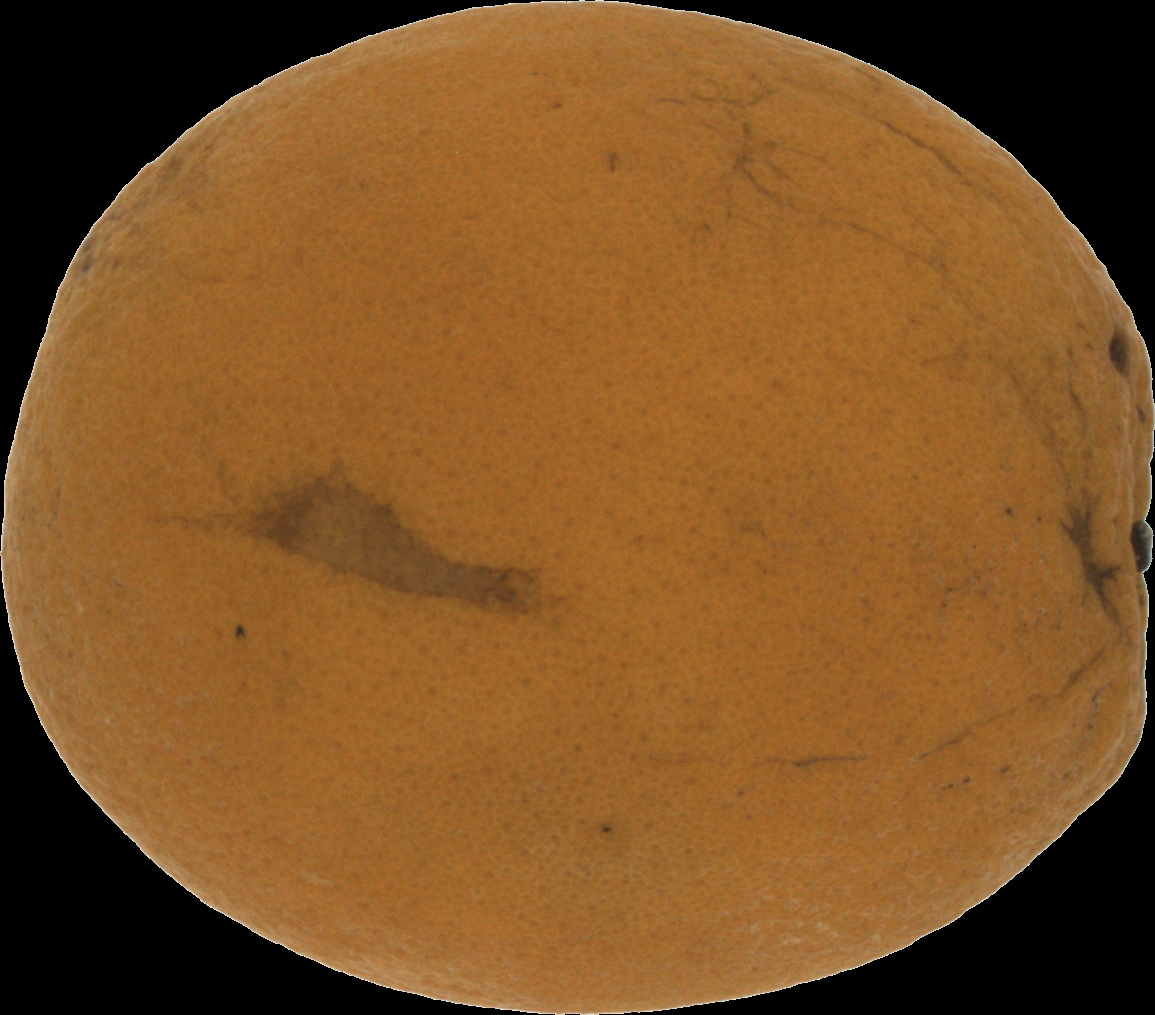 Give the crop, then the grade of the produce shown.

orange, bad
